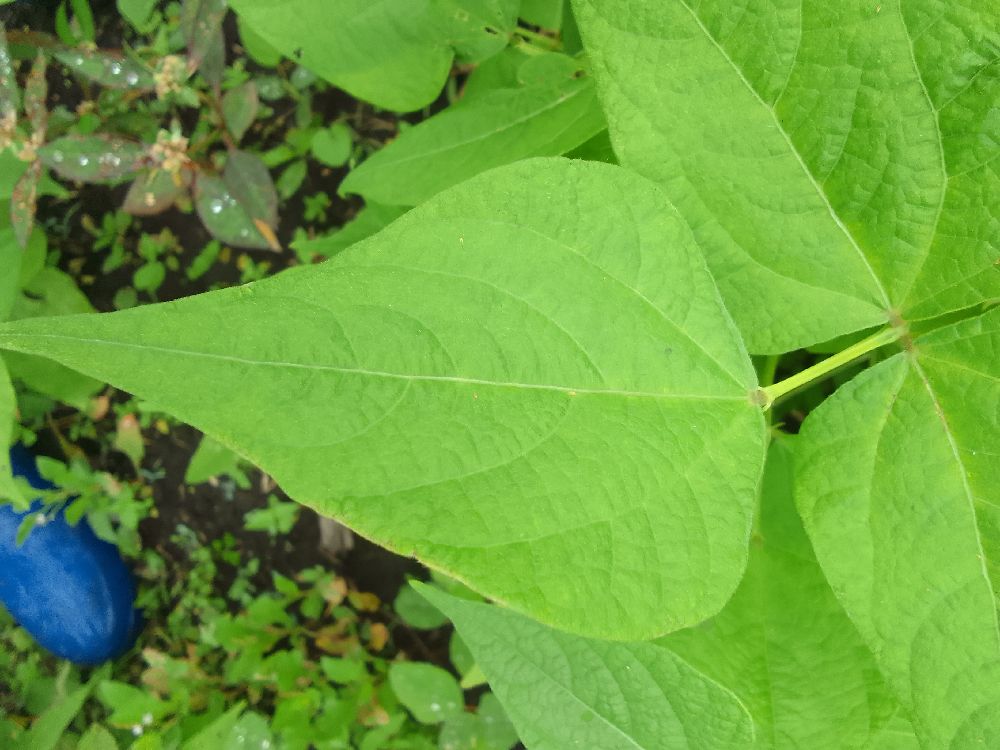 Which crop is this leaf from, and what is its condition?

common bean, healthy
